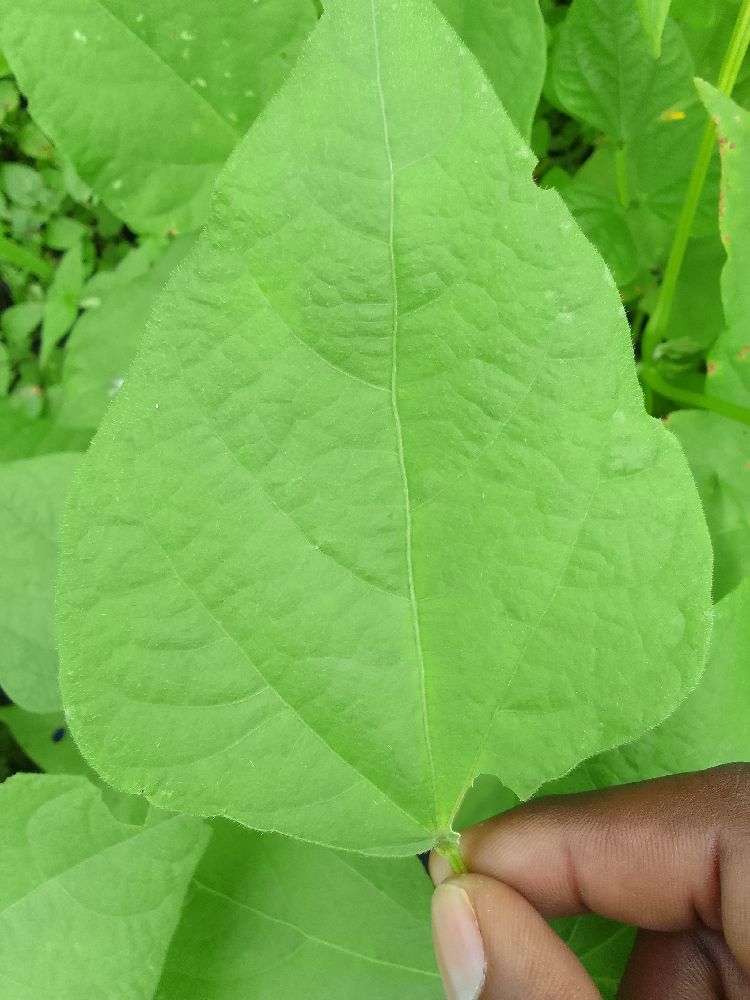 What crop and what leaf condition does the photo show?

common bean, healthy
